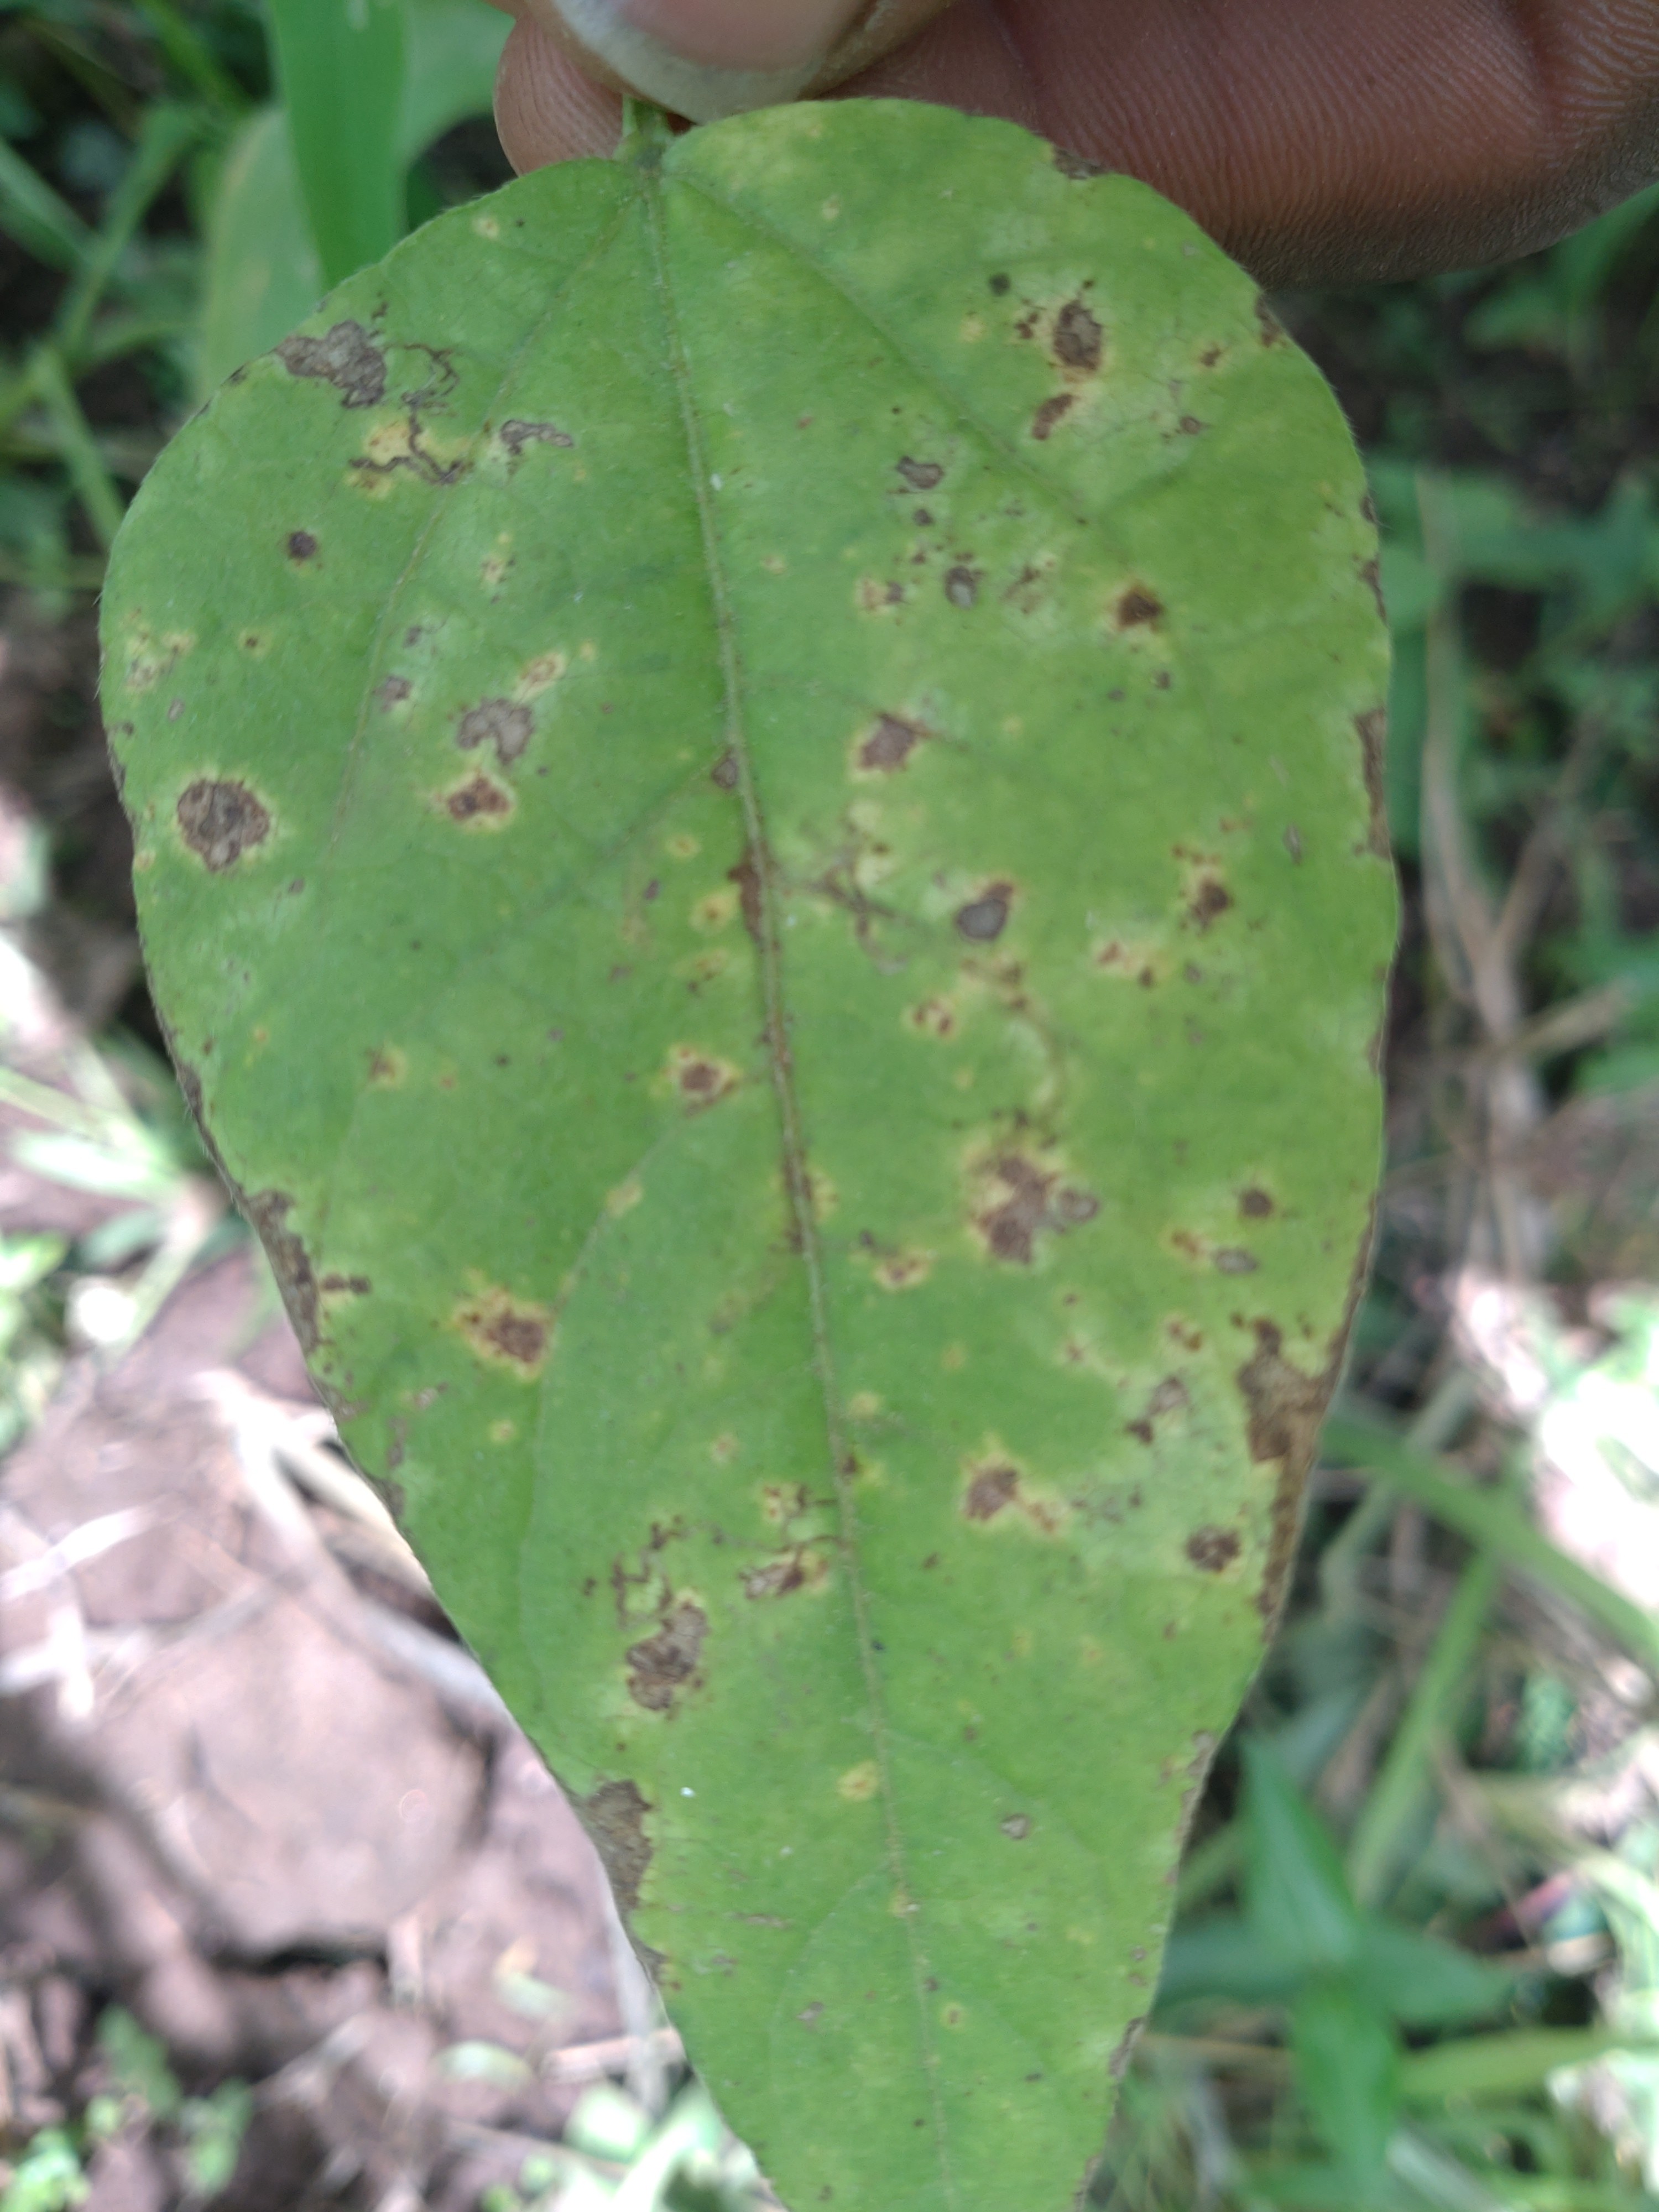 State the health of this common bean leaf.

rust
